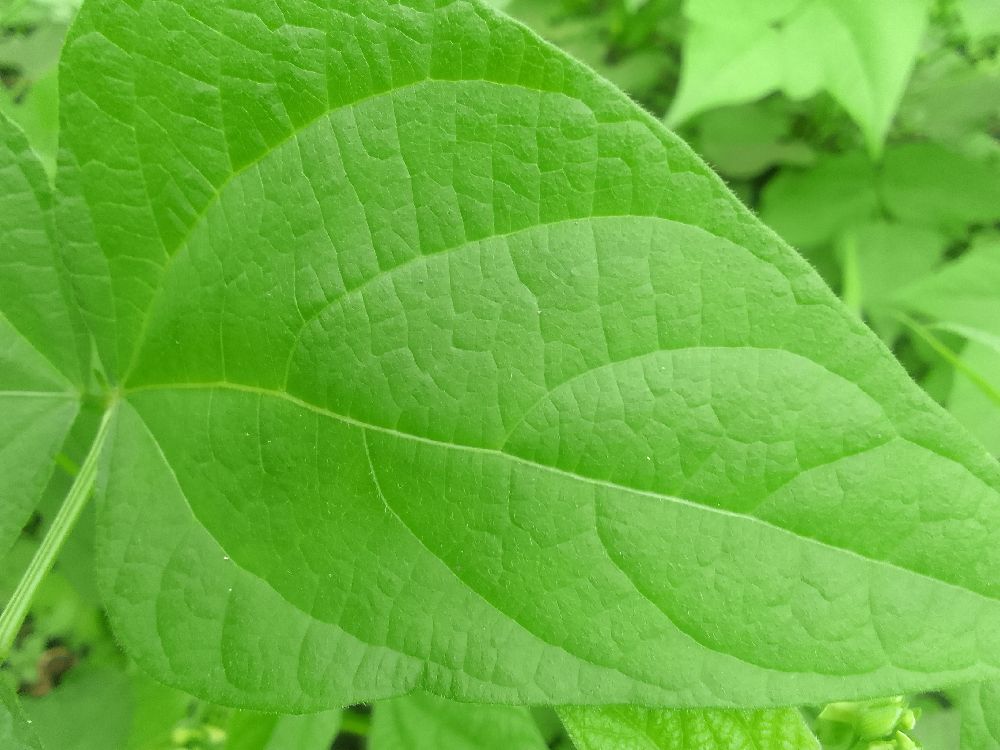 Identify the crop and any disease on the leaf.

common bean, healthy
